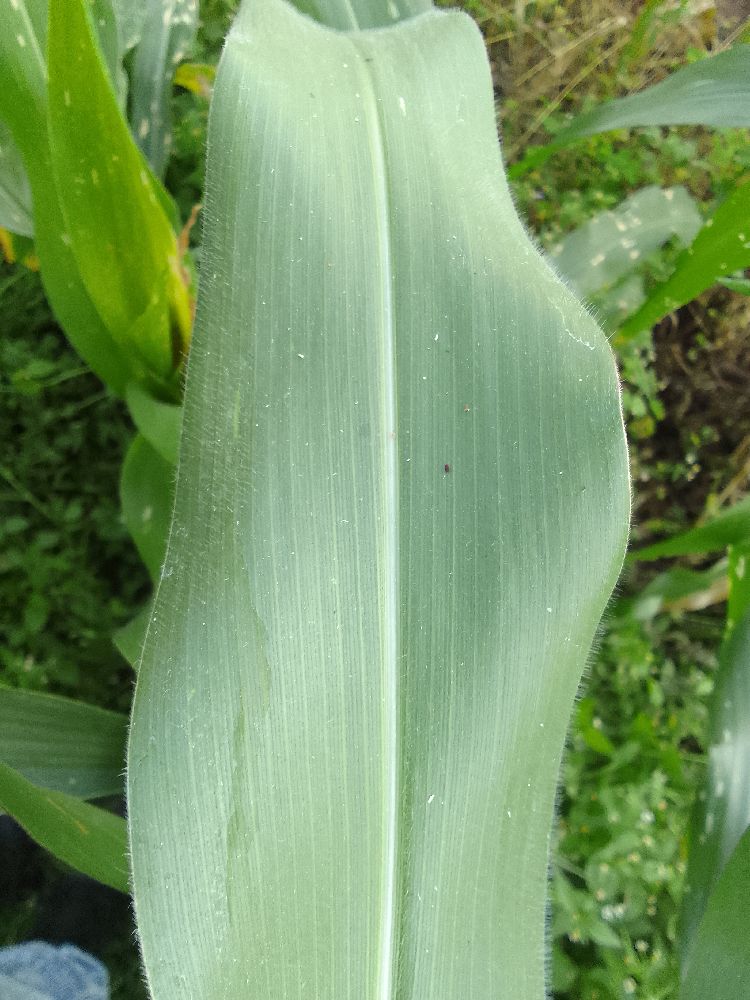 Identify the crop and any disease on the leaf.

maize, healthy
